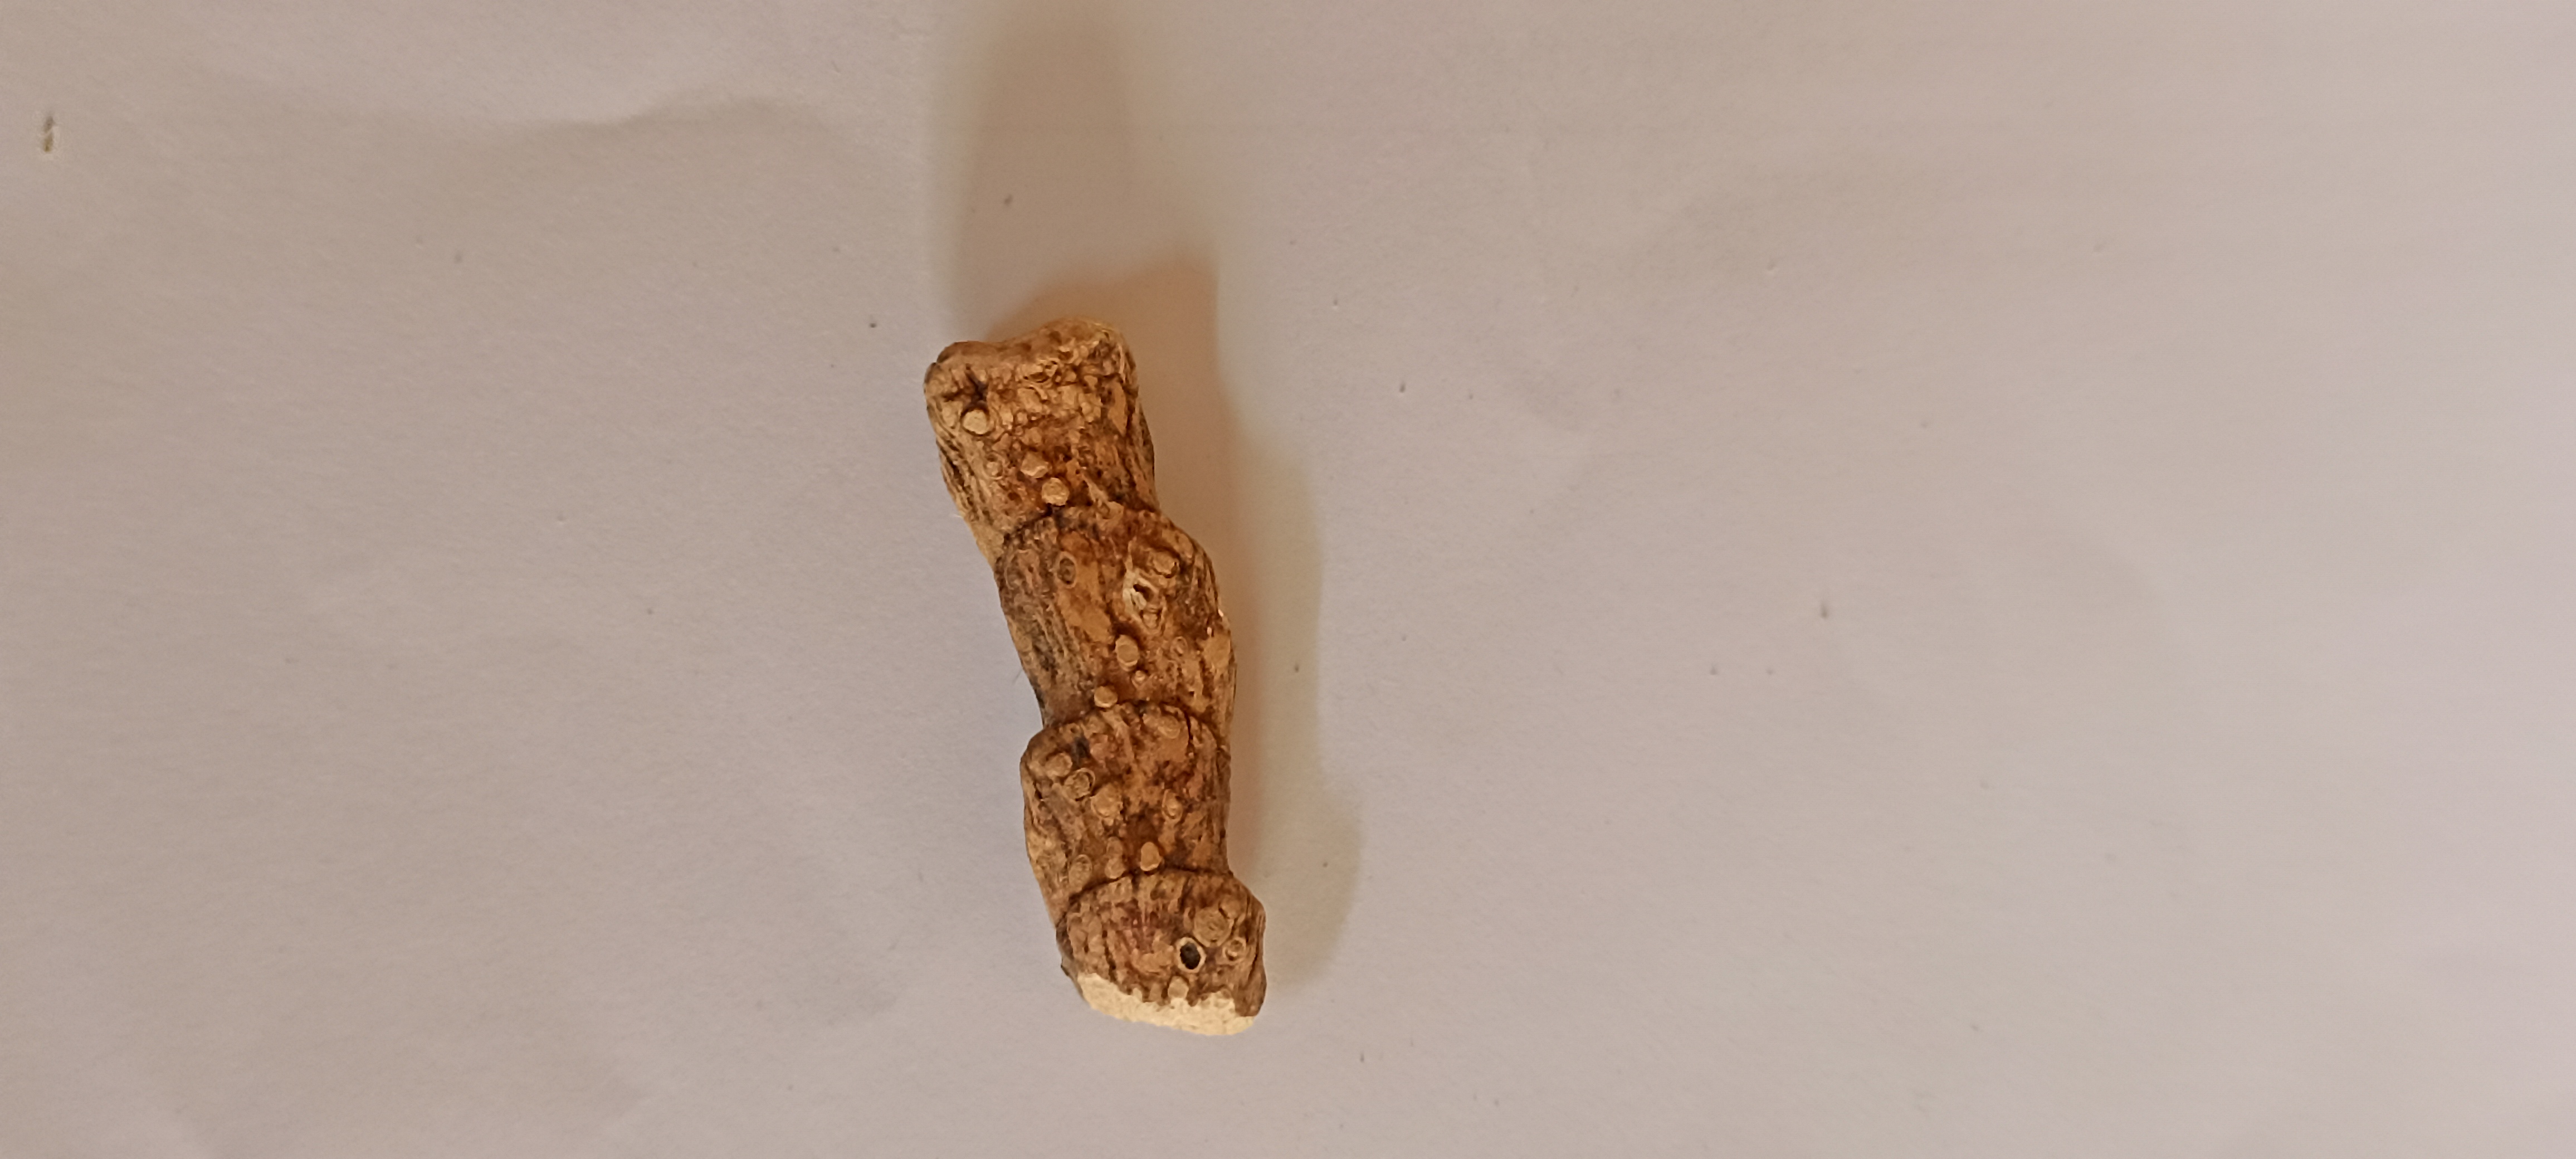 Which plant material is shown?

vekhand
